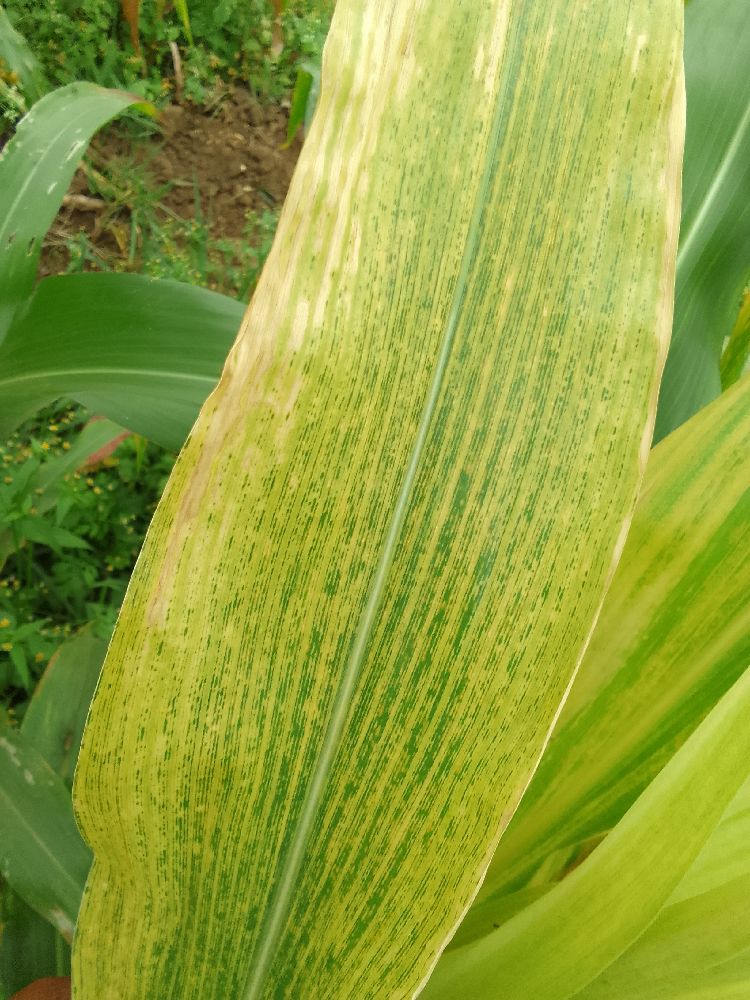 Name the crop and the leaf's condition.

maize, maize lethal necrosis
